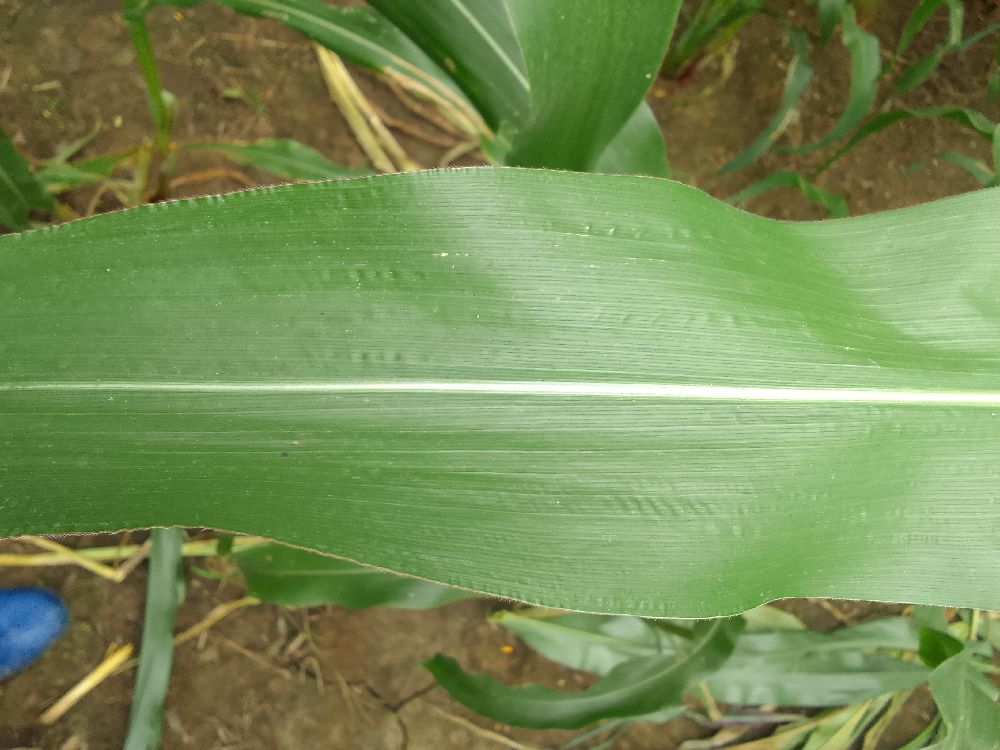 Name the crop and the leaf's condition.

maize, healthy
